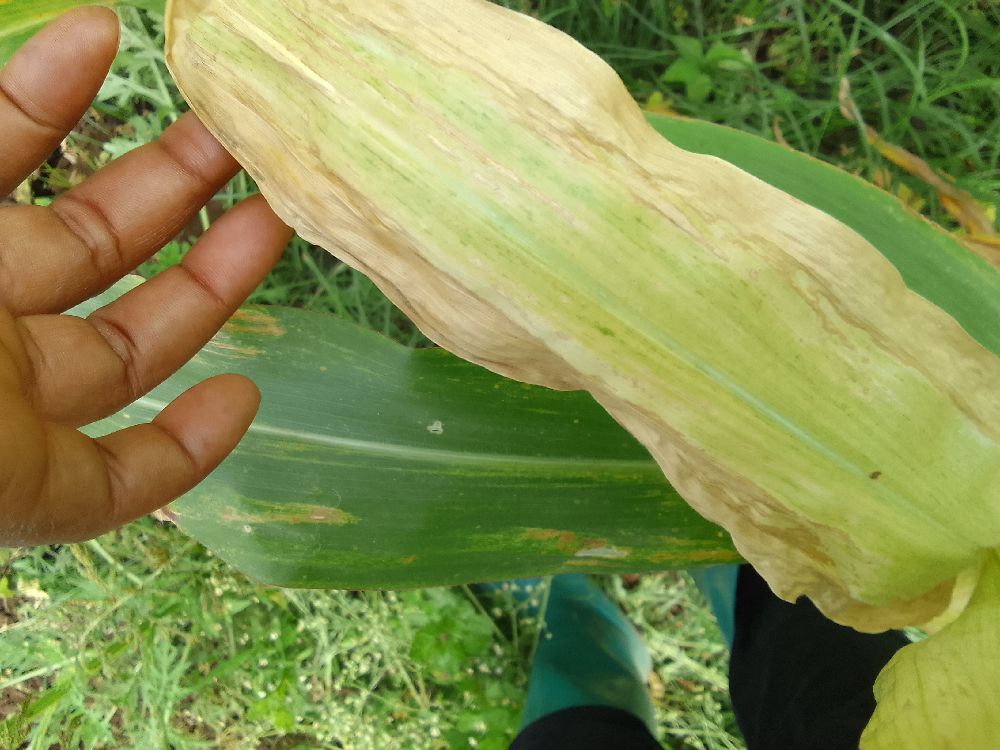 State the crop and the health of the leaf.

maize, maize lethal necrosis
